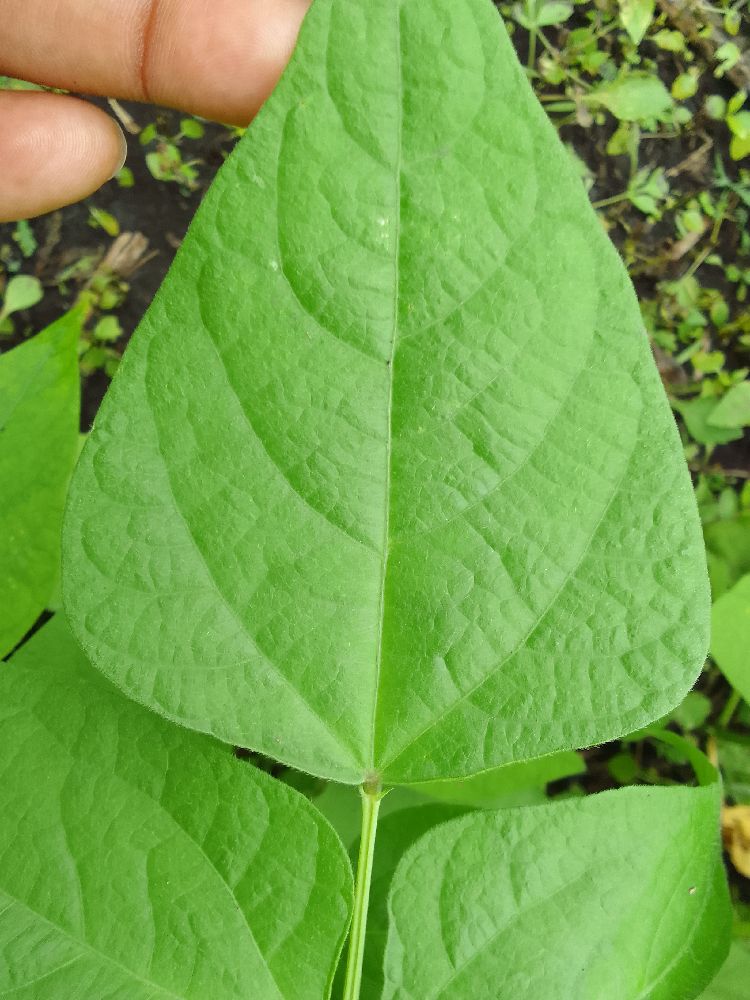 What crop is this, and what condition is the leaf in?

common bean, healthy
